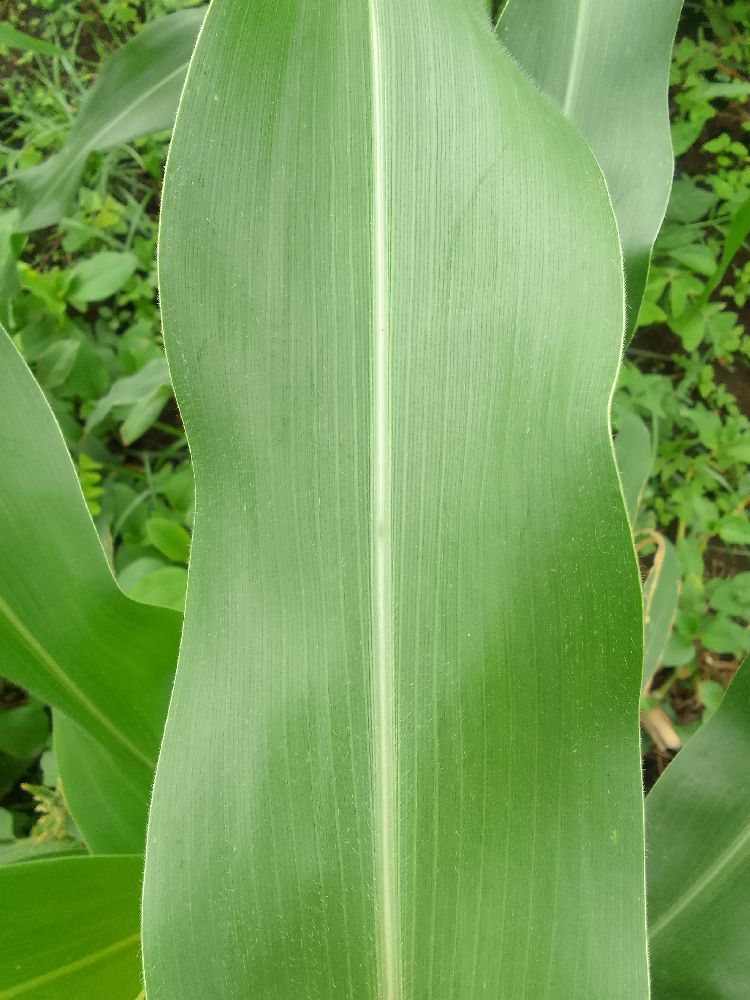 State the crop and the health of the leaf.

maize, healthy
